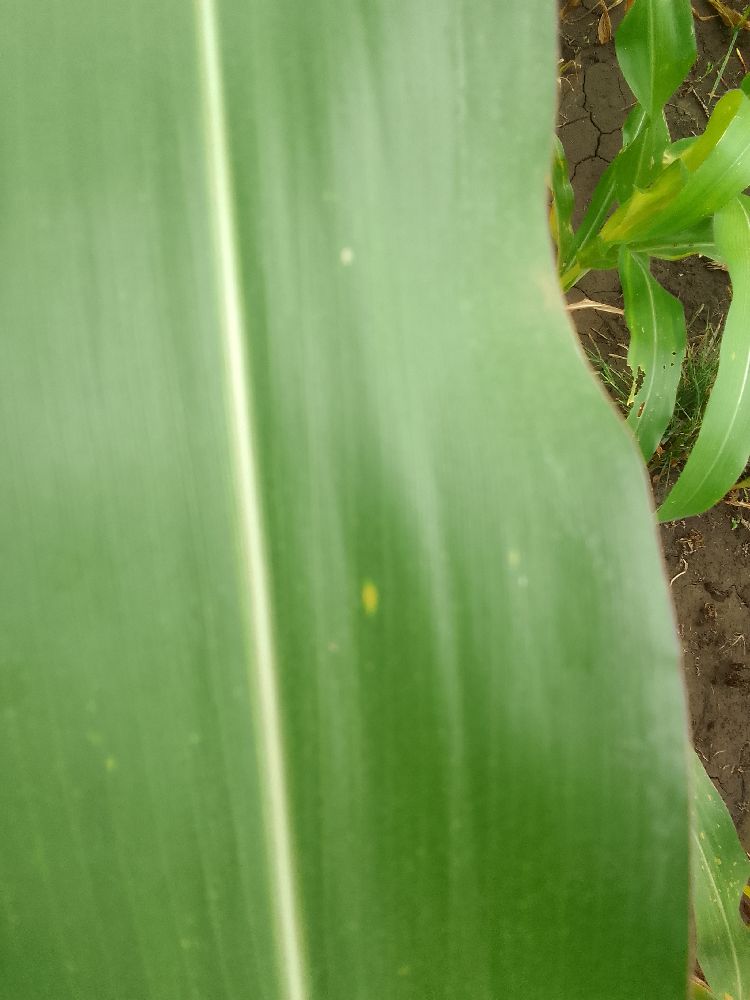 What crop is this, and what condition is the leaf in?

maize, healthy
